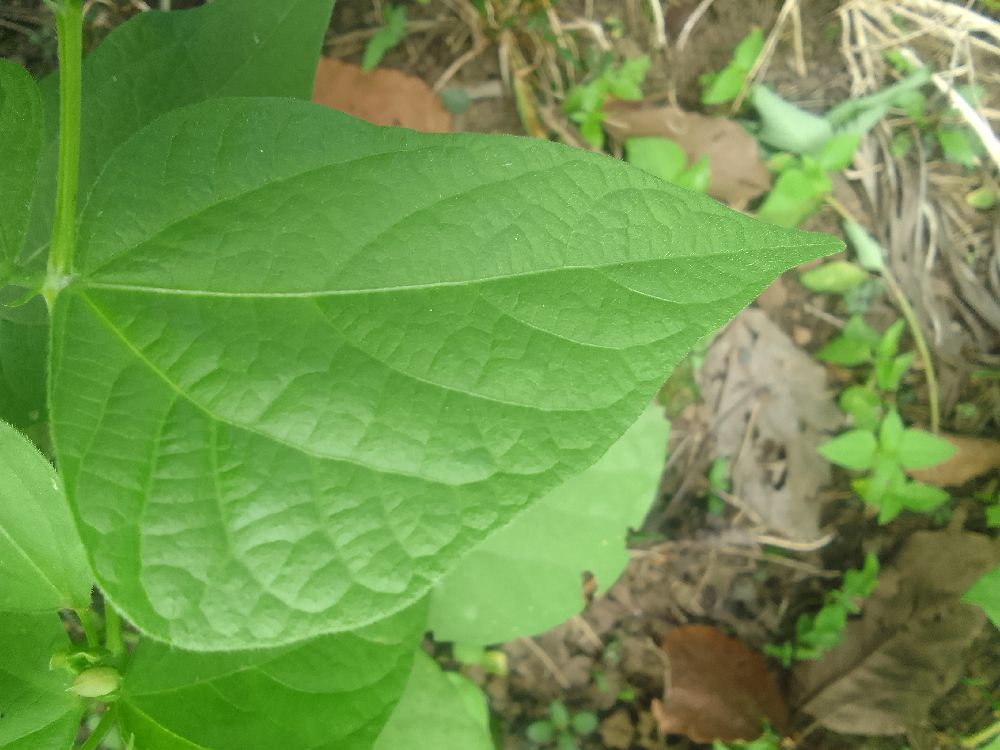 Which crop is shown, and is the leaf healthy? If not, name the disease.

common bean, healthy
